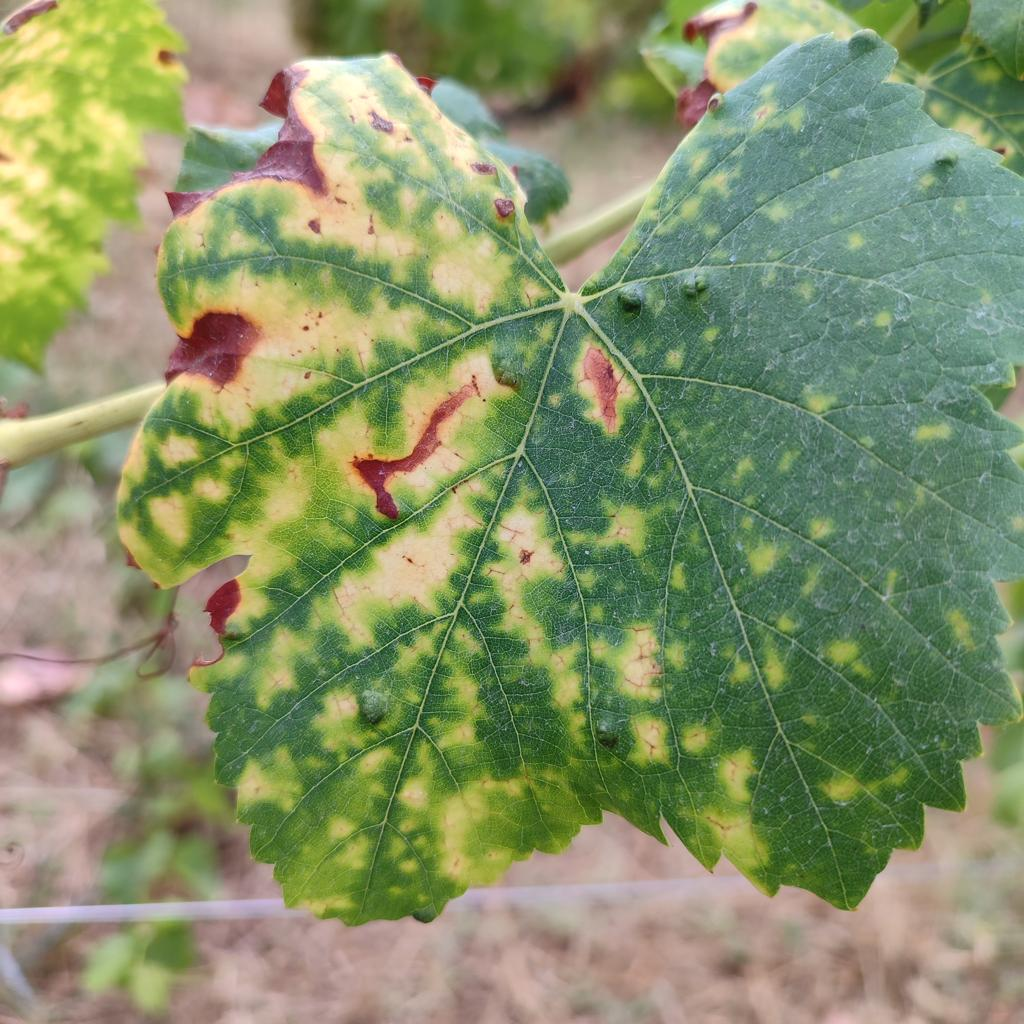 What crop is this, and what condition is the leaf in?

grapevine, esca complex
